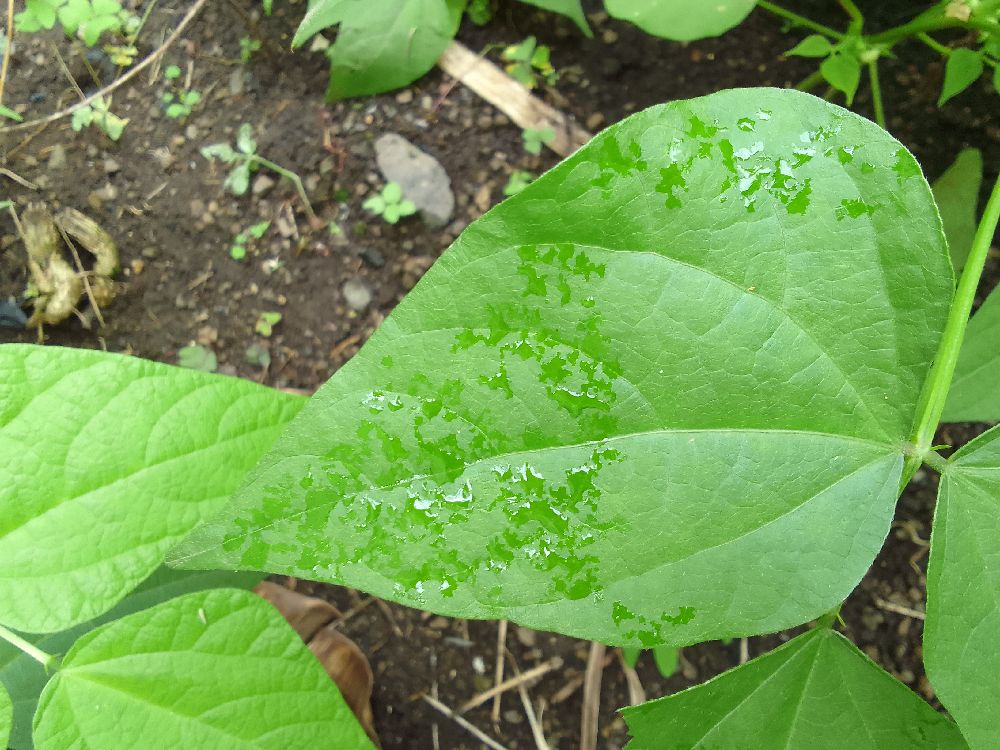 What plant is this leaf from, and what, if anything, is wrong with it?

common bean, healthy
